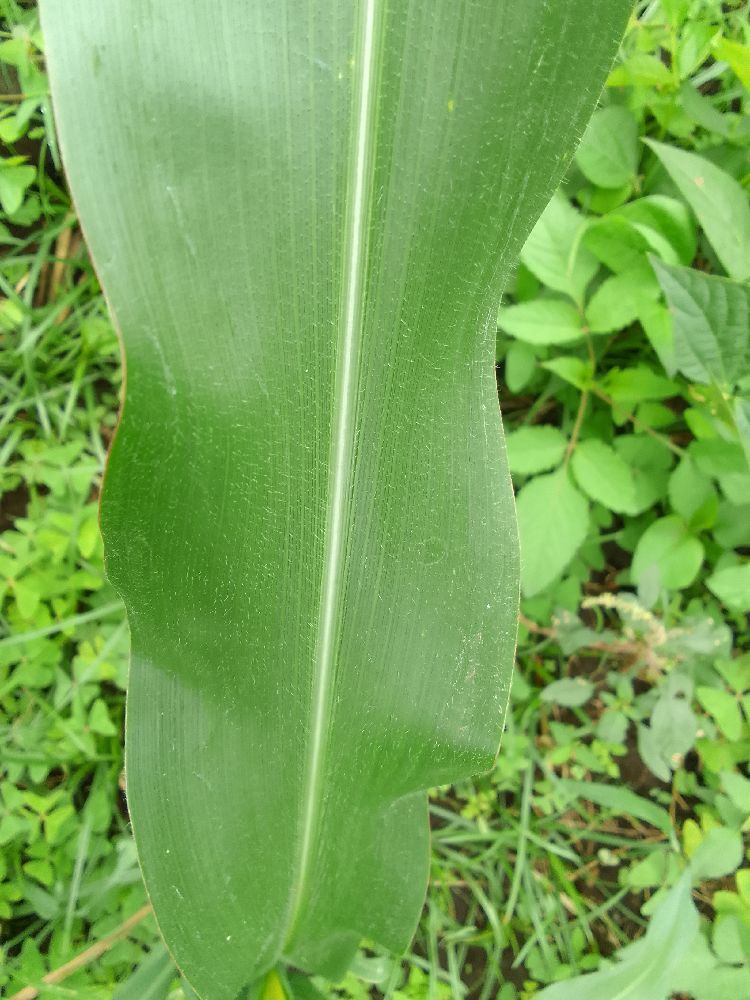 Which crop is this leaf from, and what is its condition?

maize, healthy
